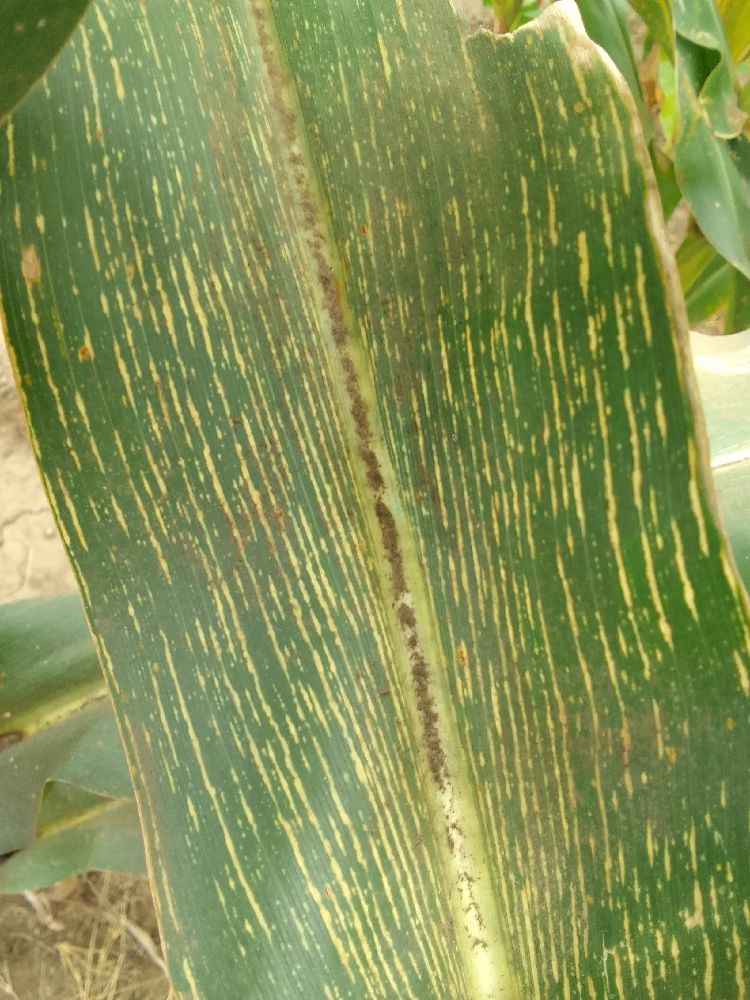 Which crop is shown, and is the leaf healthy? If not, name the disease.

maize, maize streak virus
